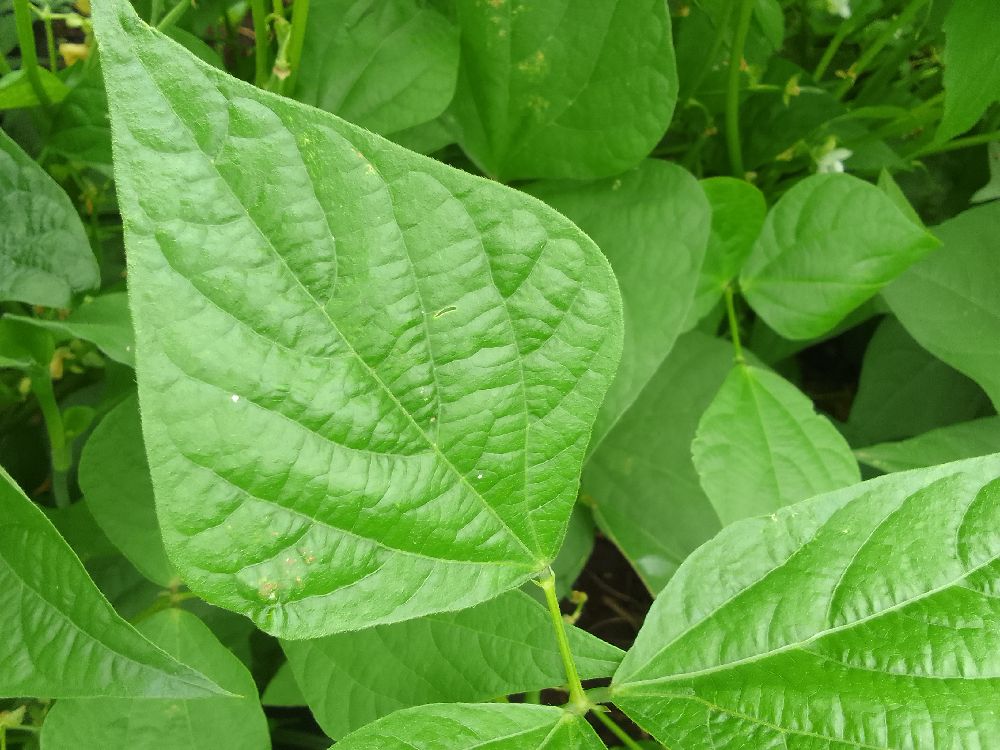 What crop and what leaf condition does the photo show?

common bean, healthy
